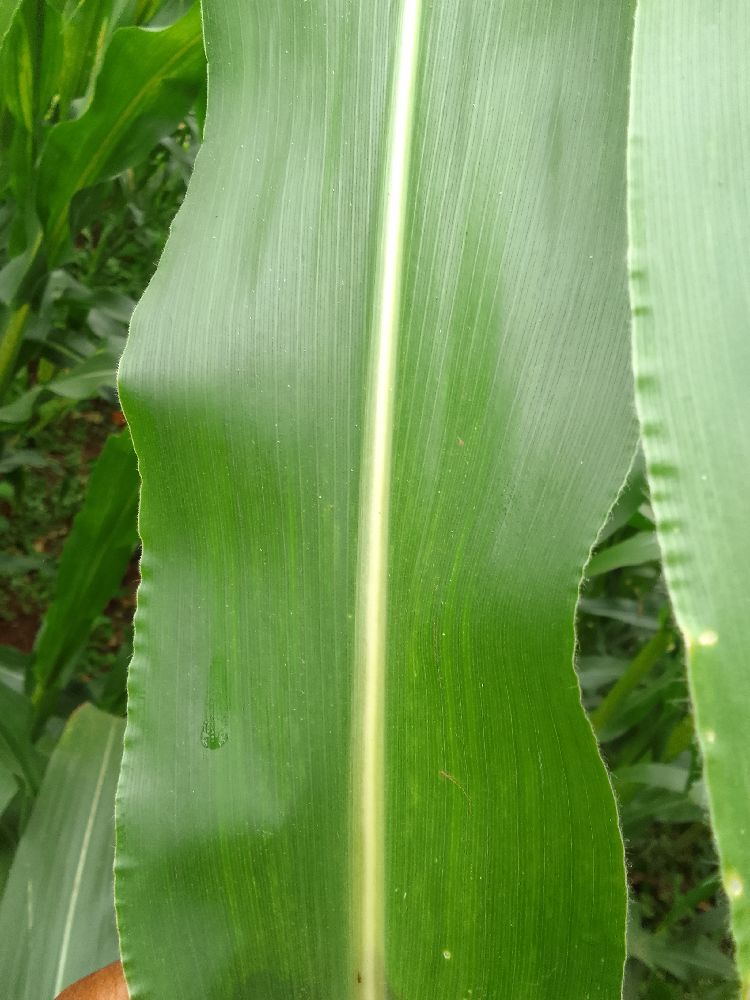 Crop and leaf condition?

maize, healthy
